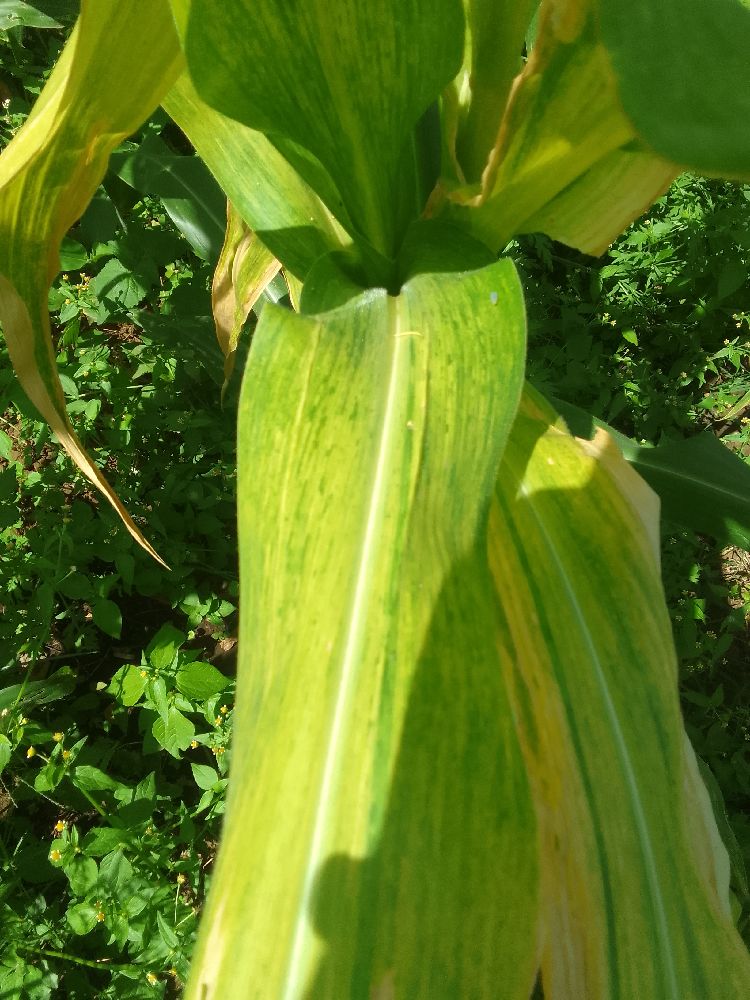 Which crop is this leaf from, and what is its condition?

maize, maize lethal necrosis
